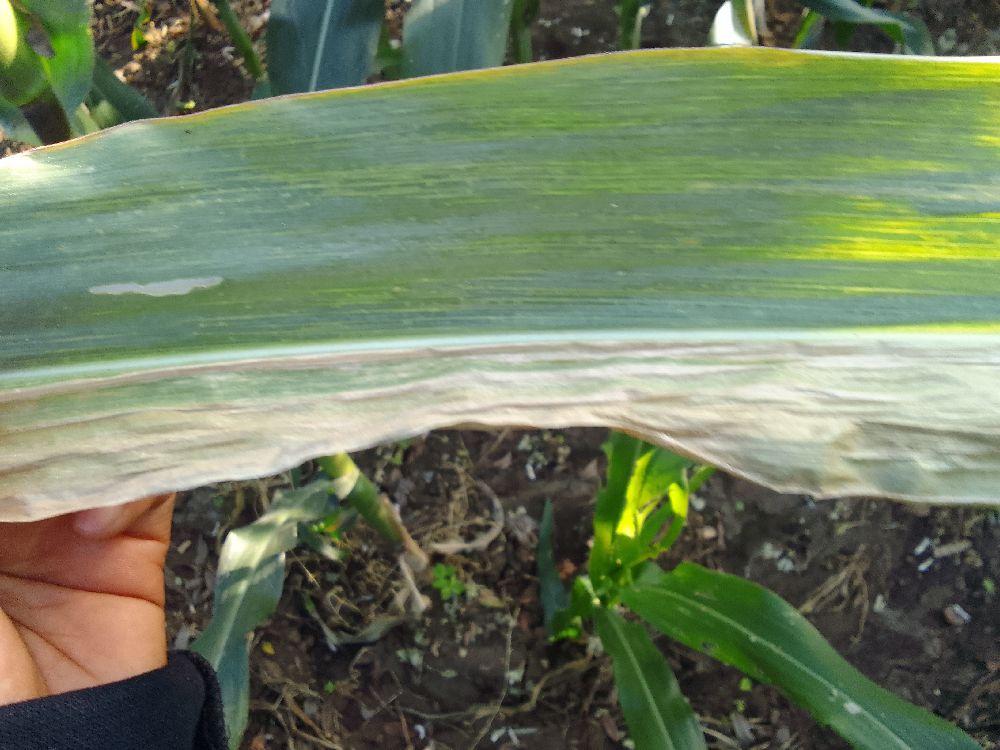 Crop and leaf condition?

maize, maize lethal necrosis
